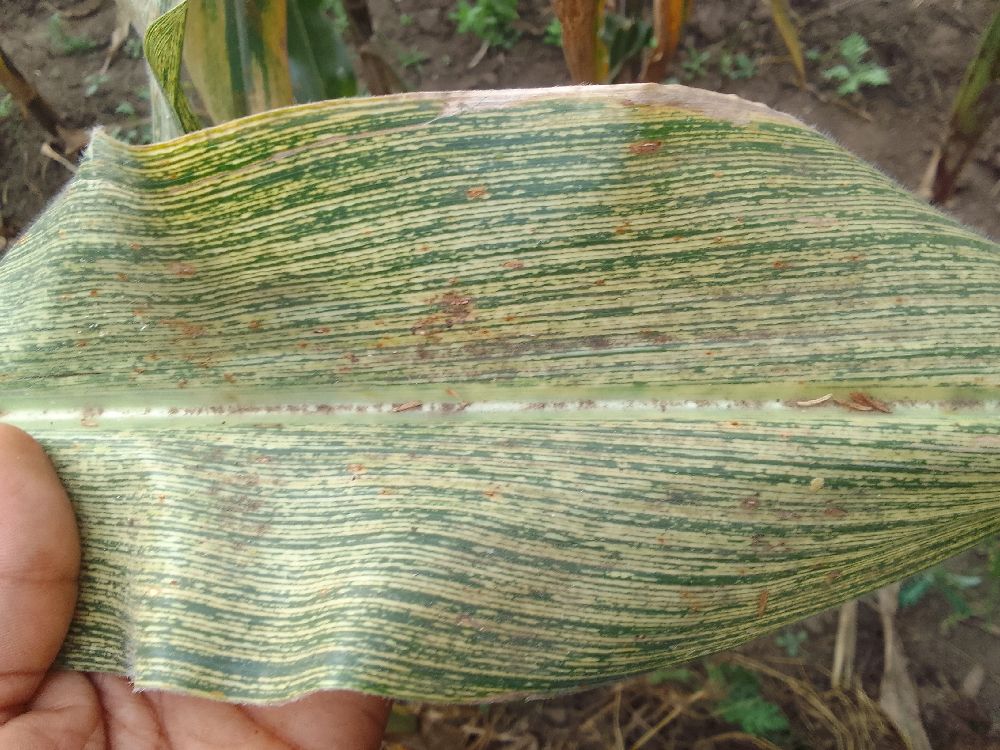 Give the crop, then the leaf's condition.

maize, healthy
